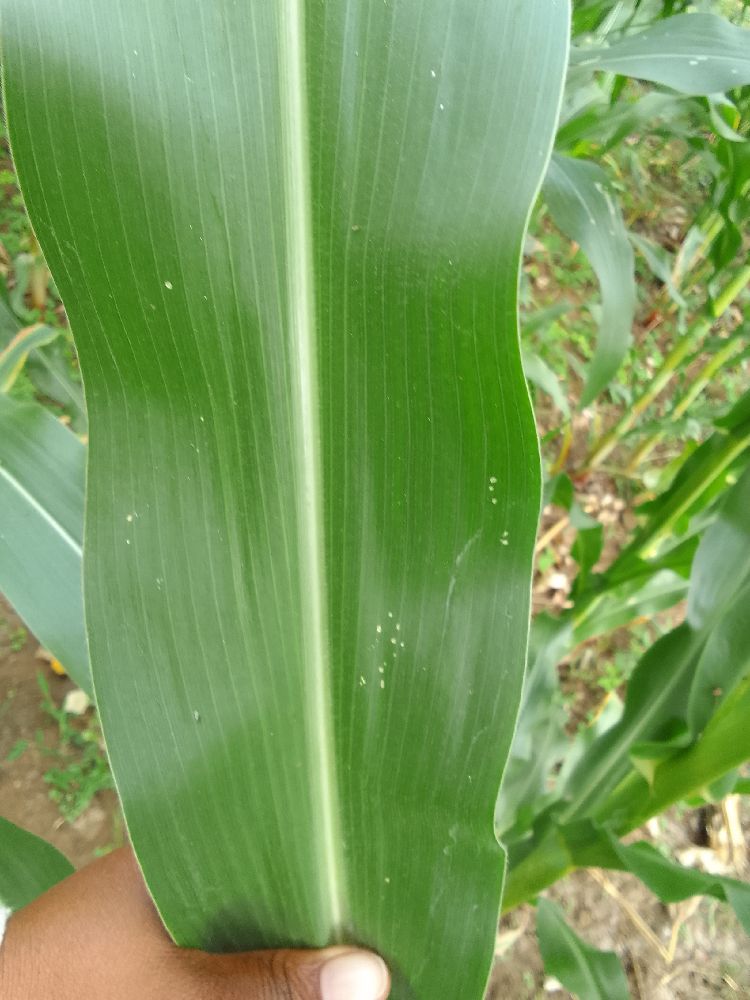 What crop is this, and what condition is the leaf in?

maize, healthy
